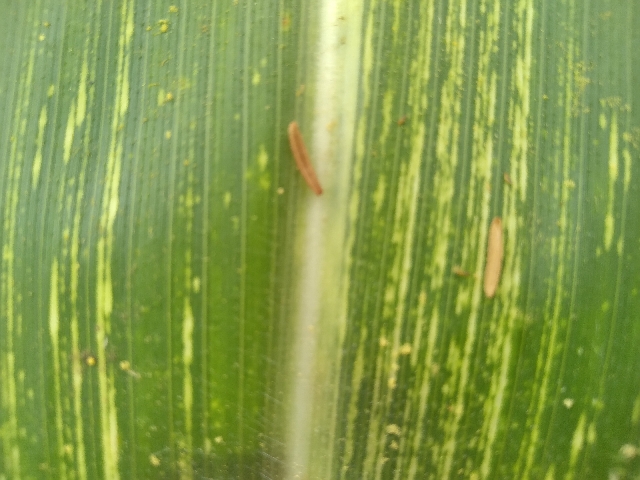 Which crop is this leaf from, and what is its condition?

maize, maize streak virus
